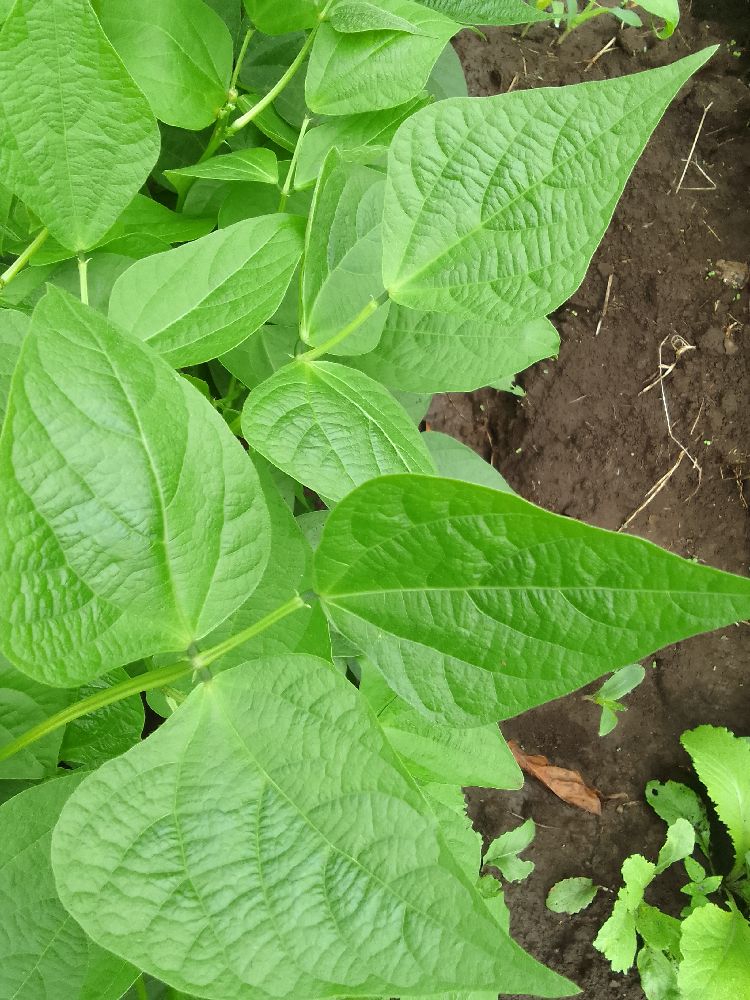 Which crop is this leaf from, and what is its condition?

common bean, healthy
